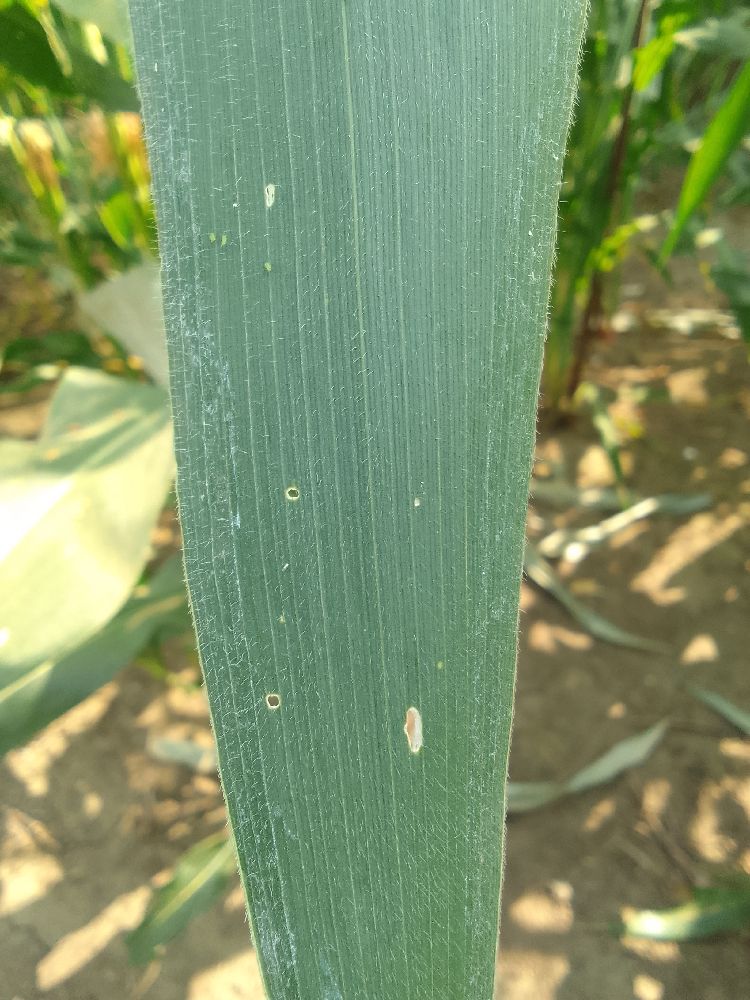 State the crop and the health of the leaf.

maize, healthy
